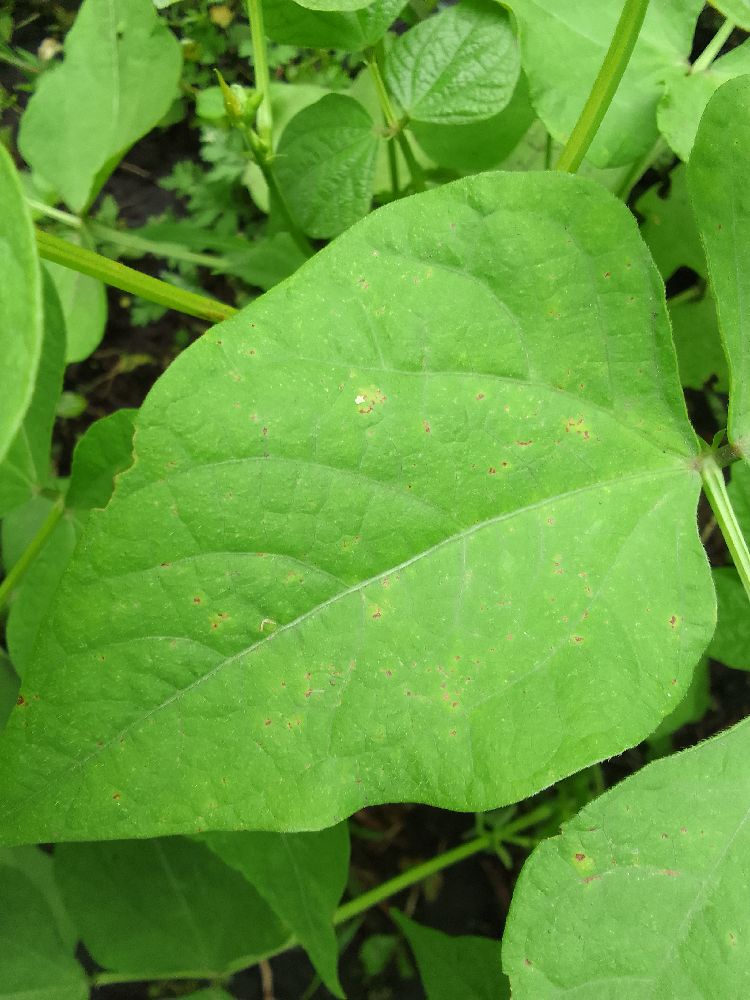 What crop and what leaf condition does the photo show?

common bean, healthy
